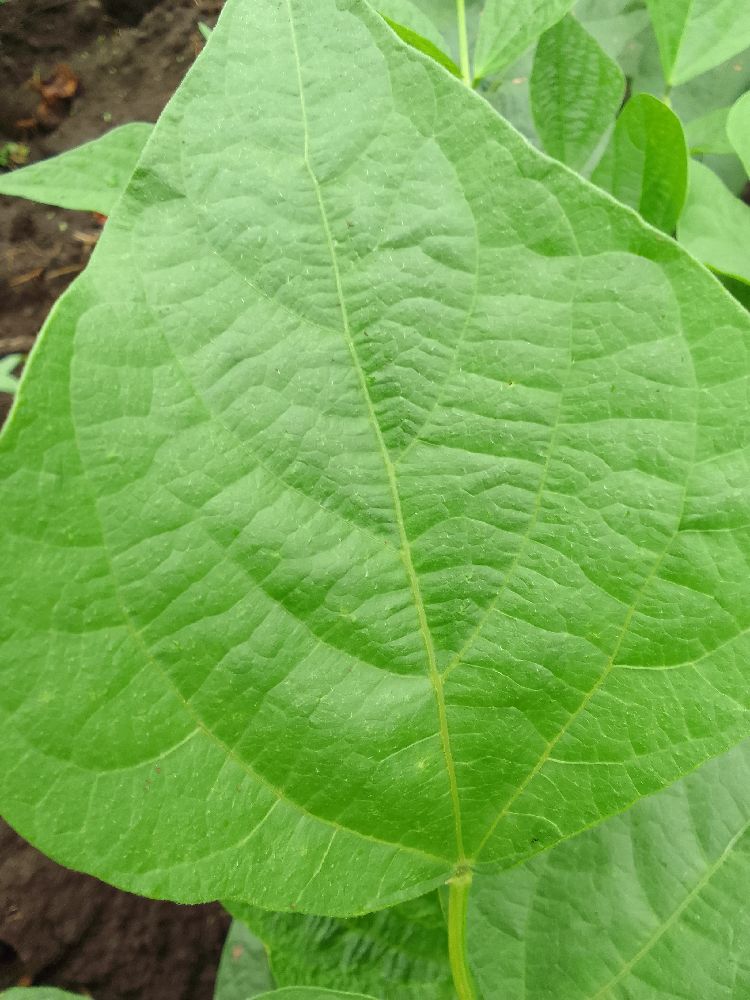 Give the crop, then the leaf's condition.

common bean, healthy
